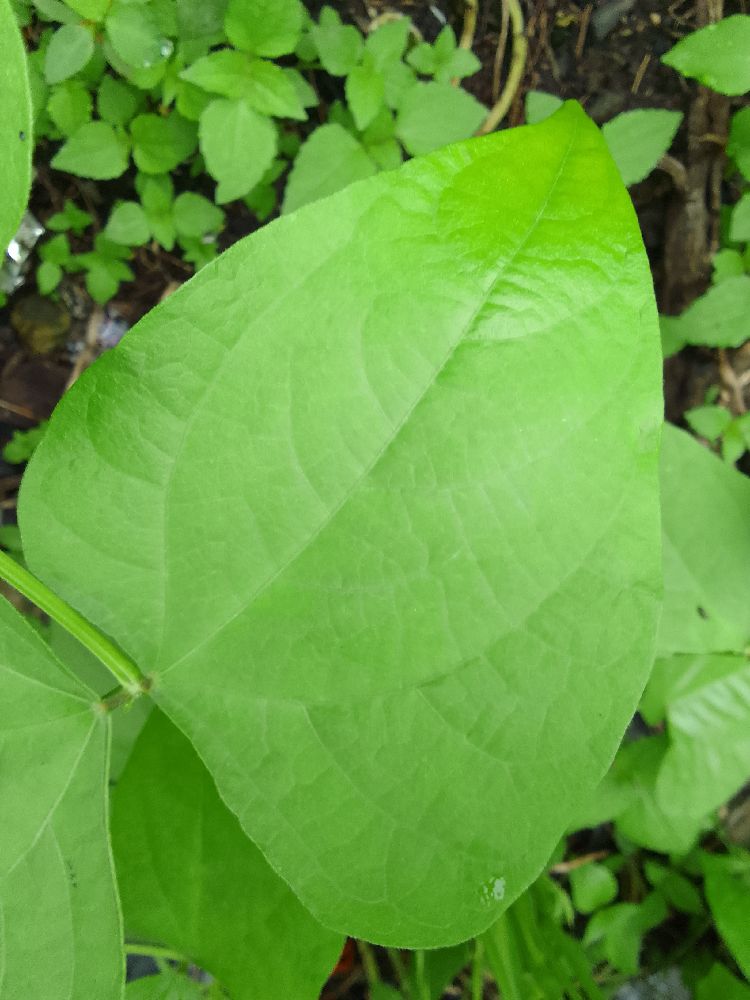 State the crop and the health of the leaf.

common bean, healthy
